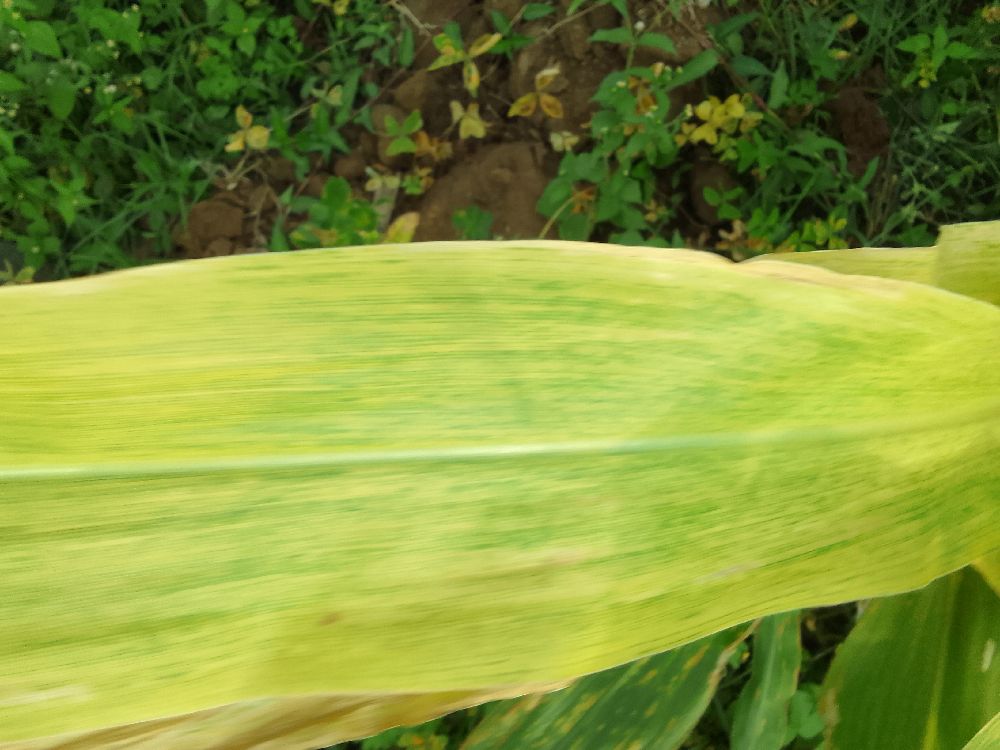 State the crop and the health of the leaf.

maize, maize lethal necrosis
